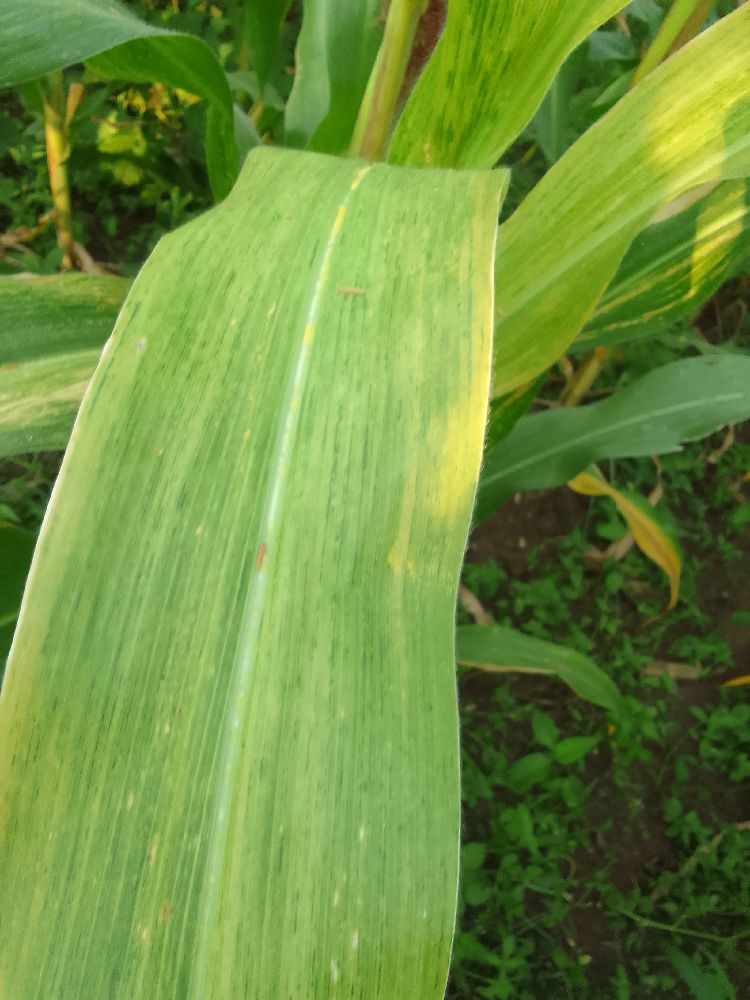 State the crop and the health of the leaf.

maize, maize lethal necrosis
